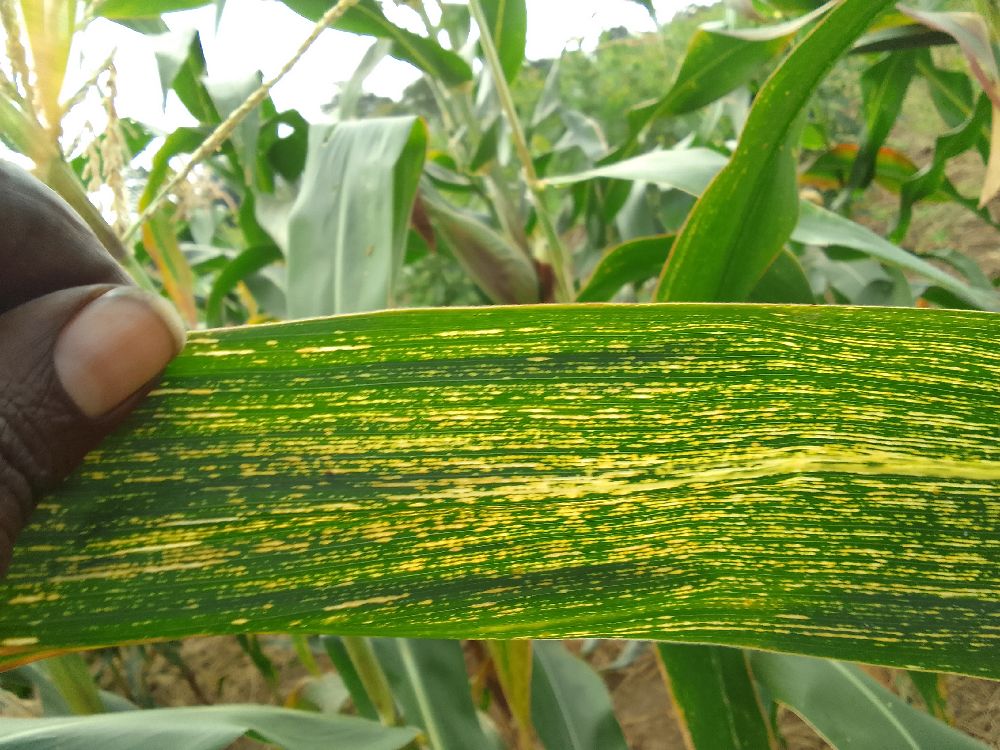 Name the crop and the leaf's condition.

maize, maize streak virus
